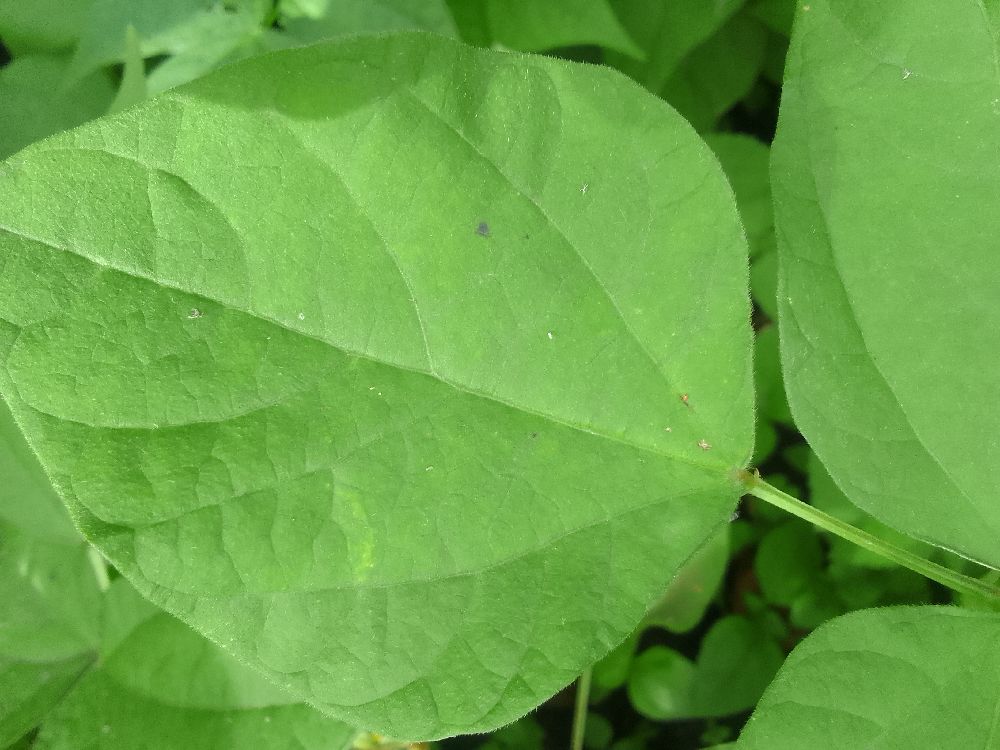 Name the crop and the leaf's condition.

common bean, healthy
